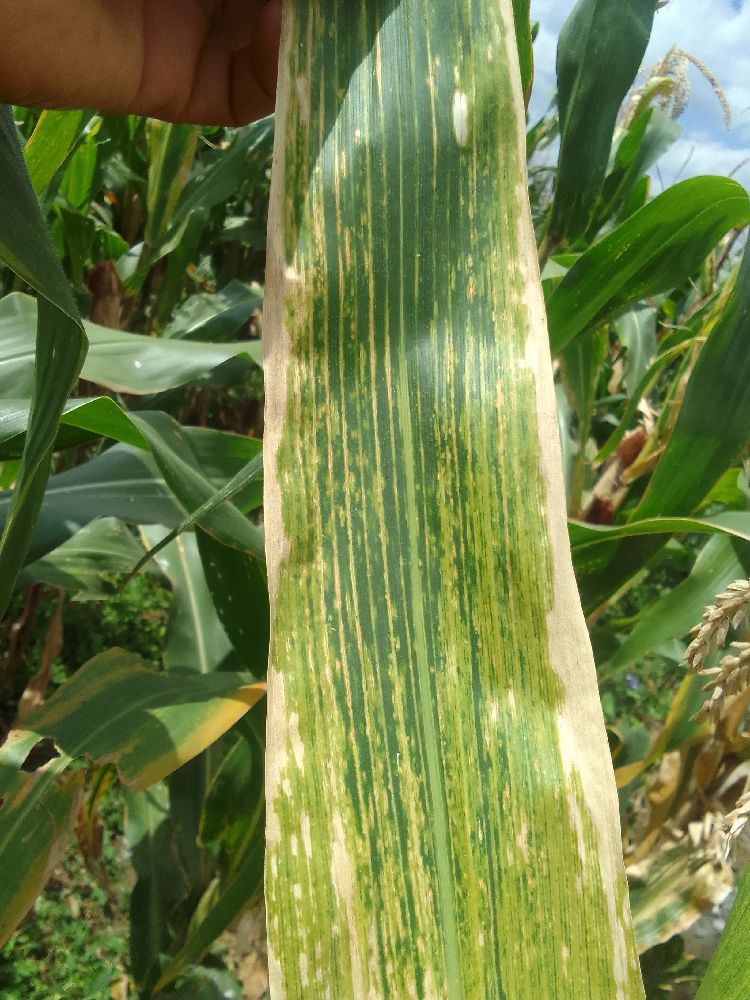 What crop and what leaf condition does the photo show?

maize, maize lethal necrosis
